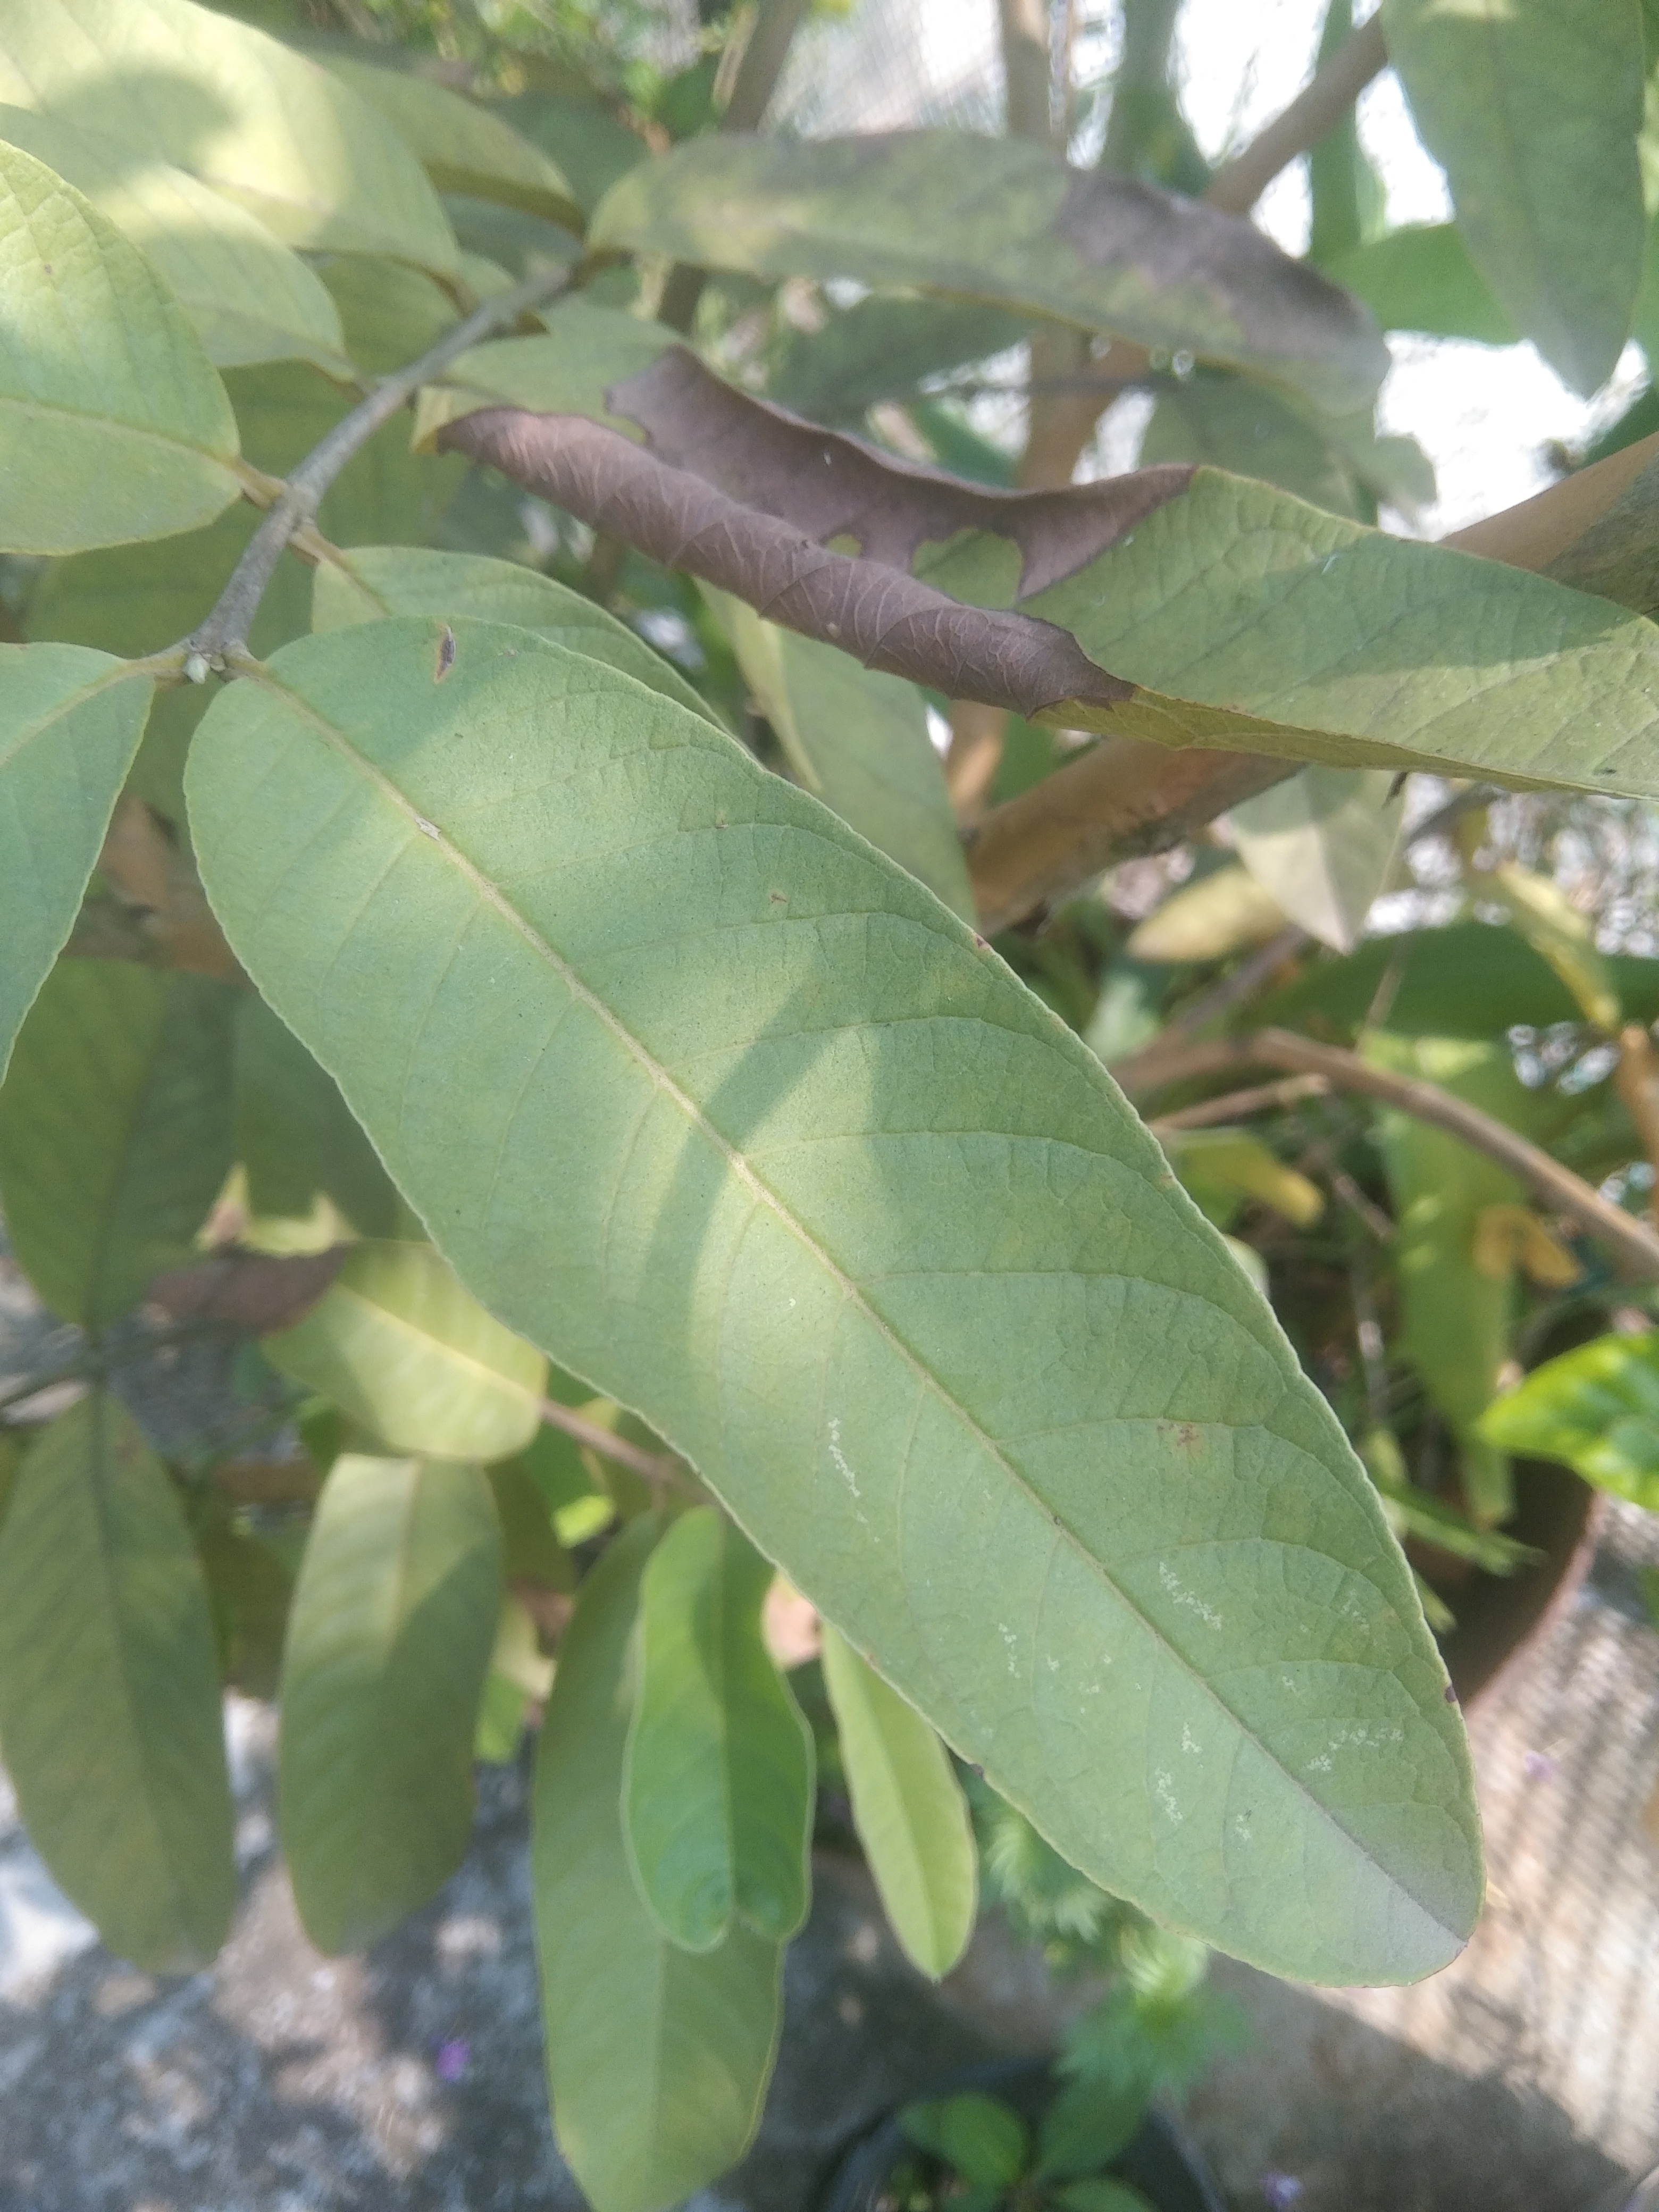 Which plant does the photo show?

guava
